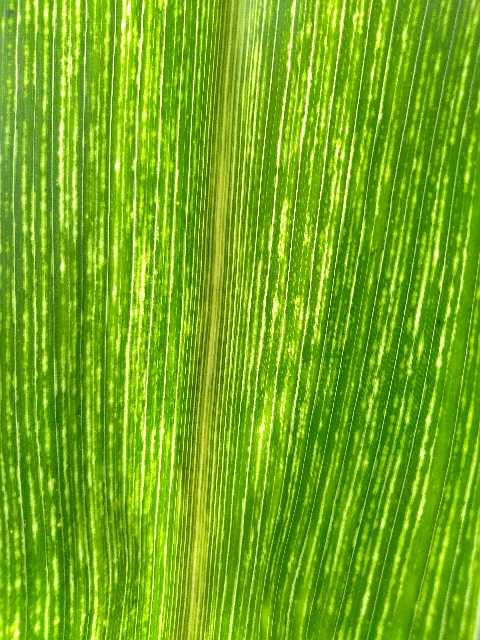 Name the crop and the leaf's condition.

maize, maize streak virus
